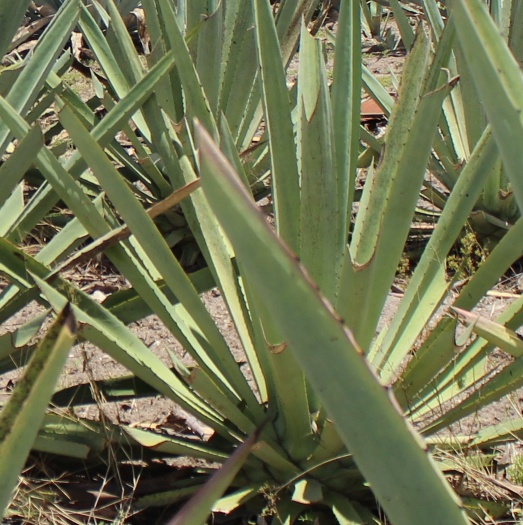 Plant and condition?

agave, yellow
